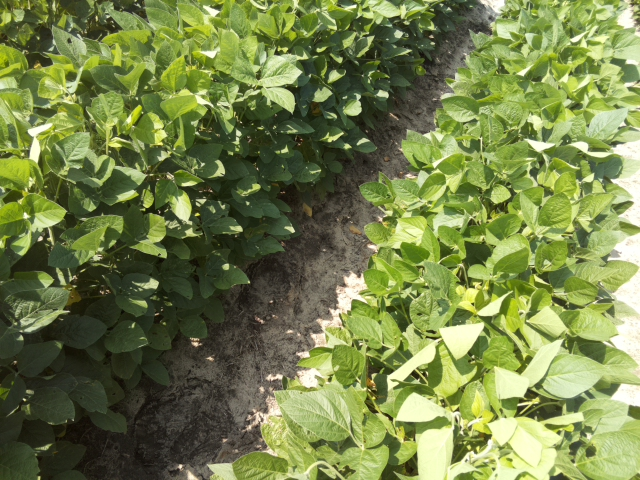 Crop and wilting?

soybean, leaves with no wilting
